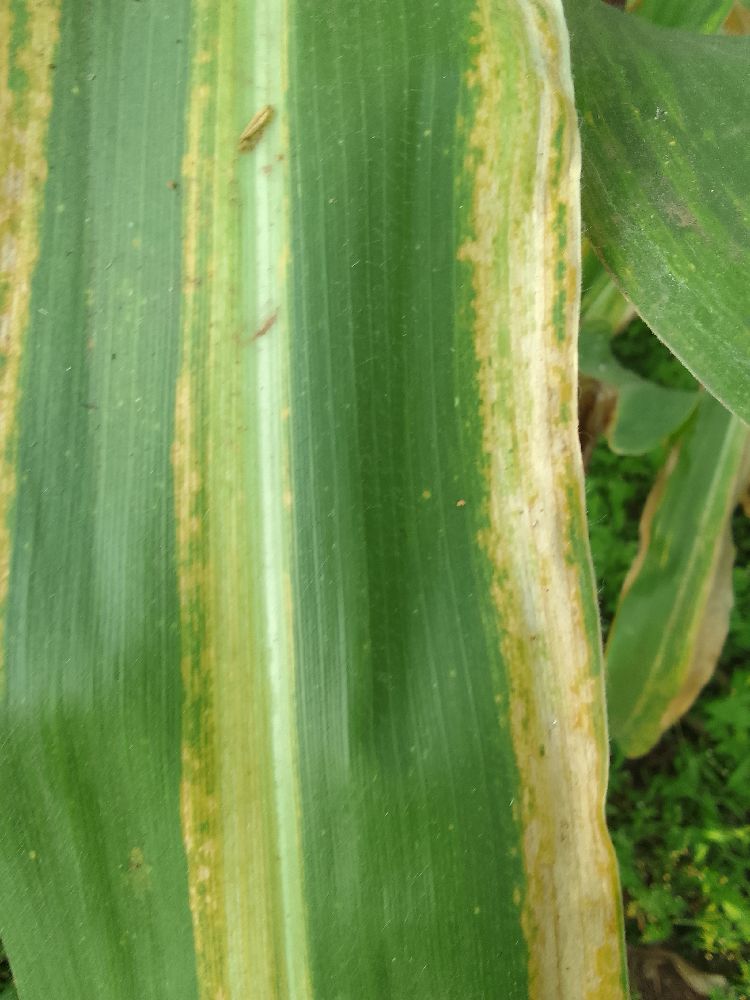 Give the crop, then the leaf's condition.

maize, maize lethal necrosis
